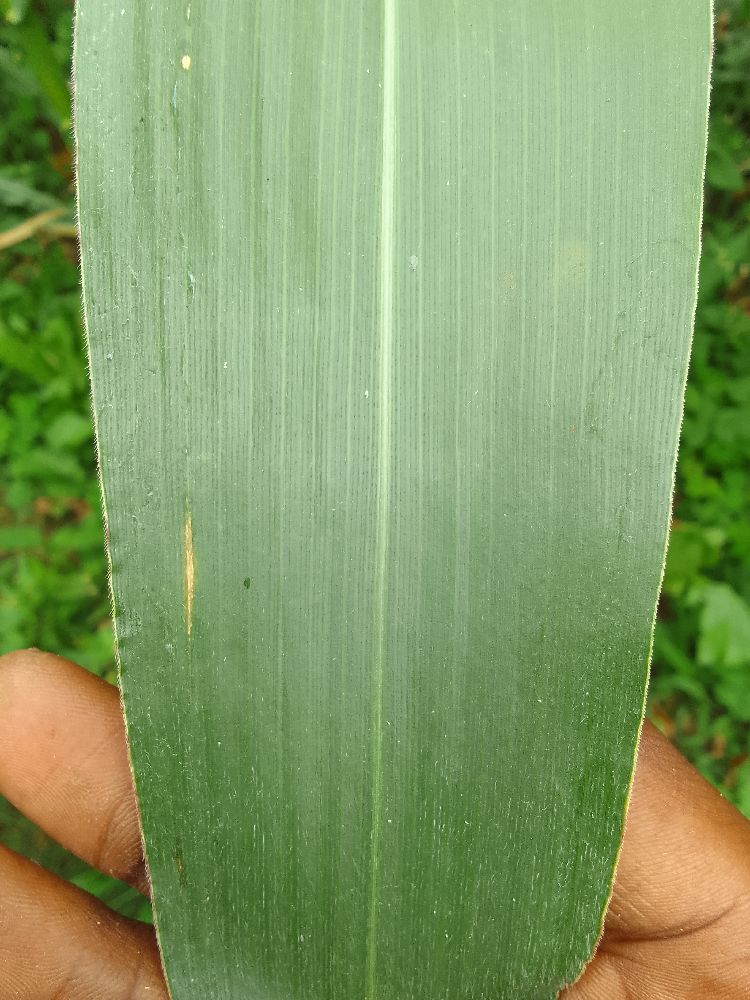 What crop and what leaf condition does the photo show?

maize, healthy
